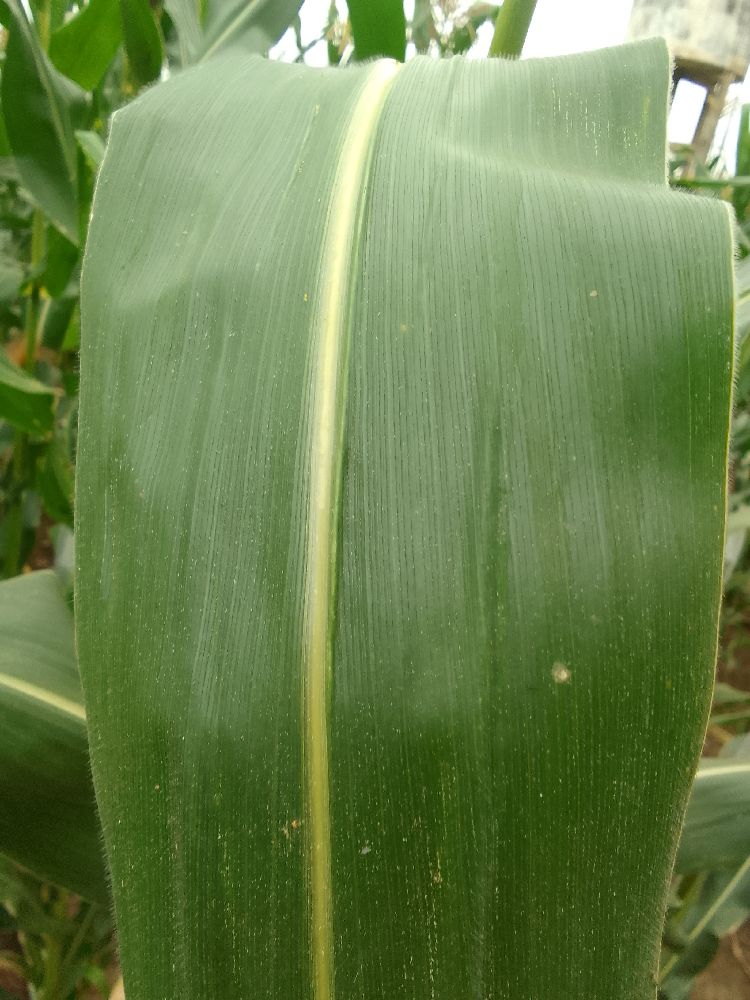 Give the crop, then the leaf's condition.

maize, healthy
